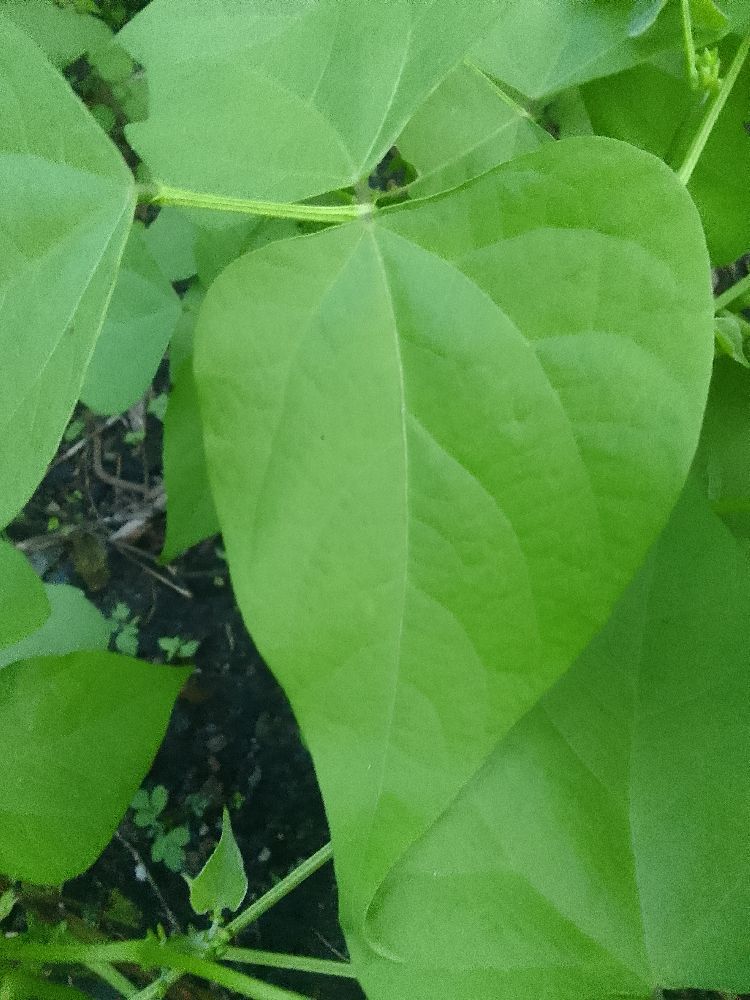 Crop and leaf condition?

common bean, healthy
